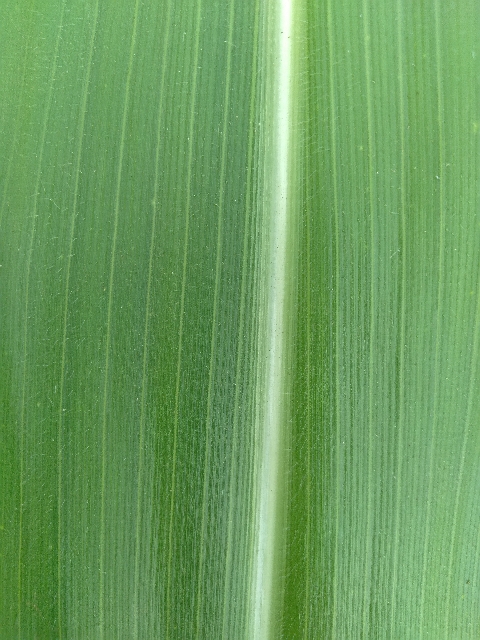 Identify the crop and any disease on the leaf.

maize, healthy
